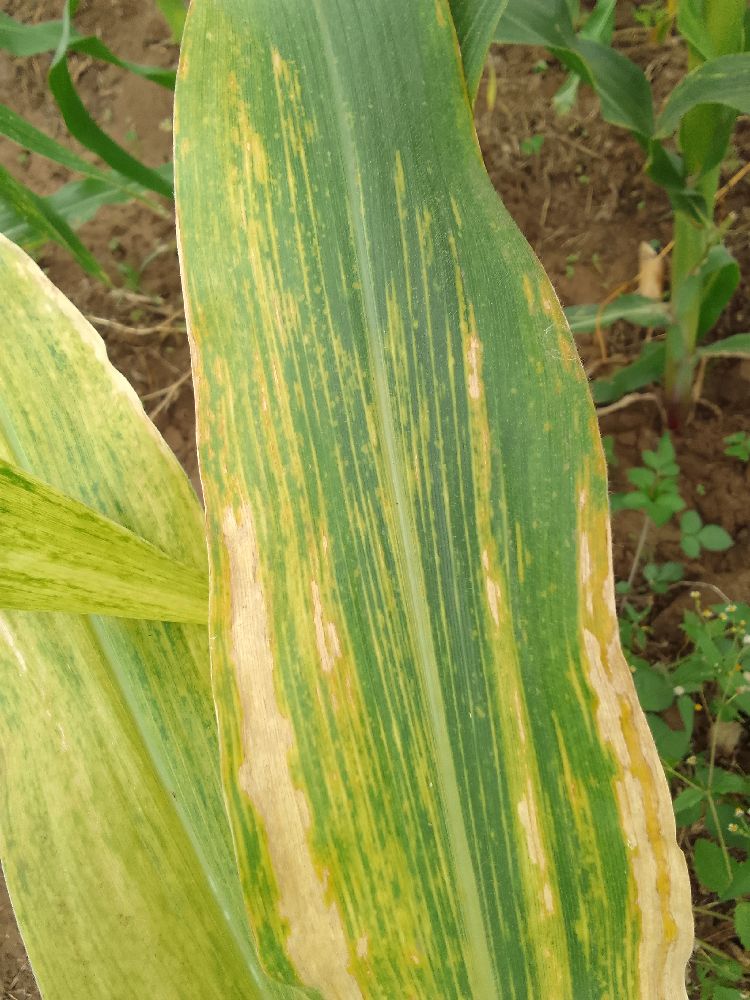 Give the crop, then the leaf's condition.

maize, maize lethal necrosis
